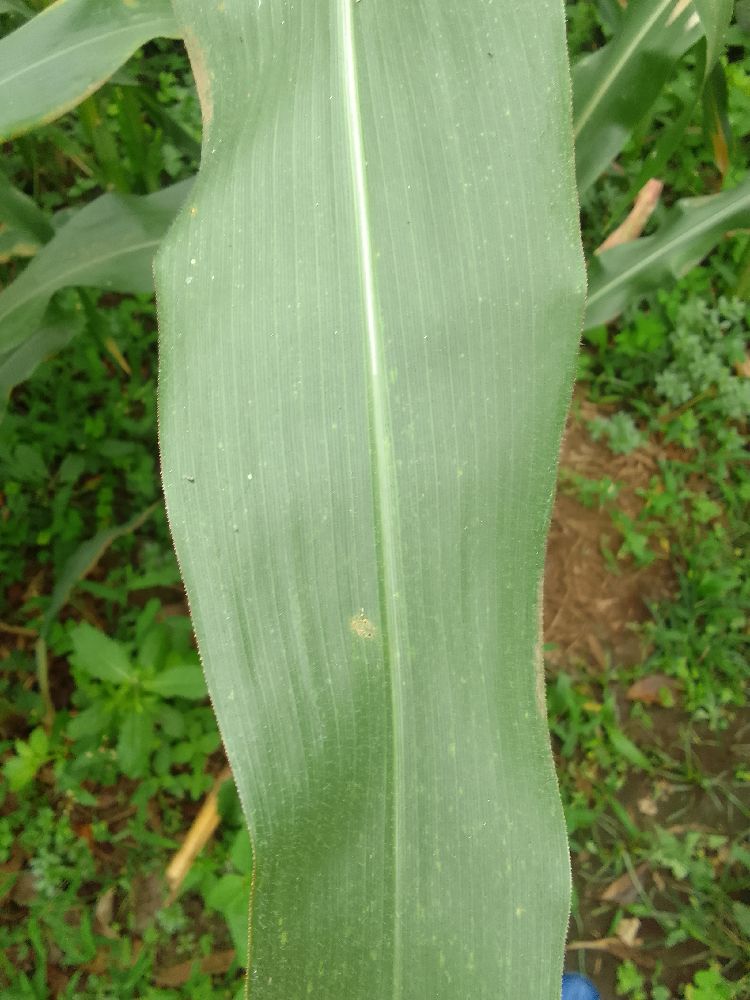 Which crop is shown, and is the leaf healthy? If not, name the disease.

maize, healthy
